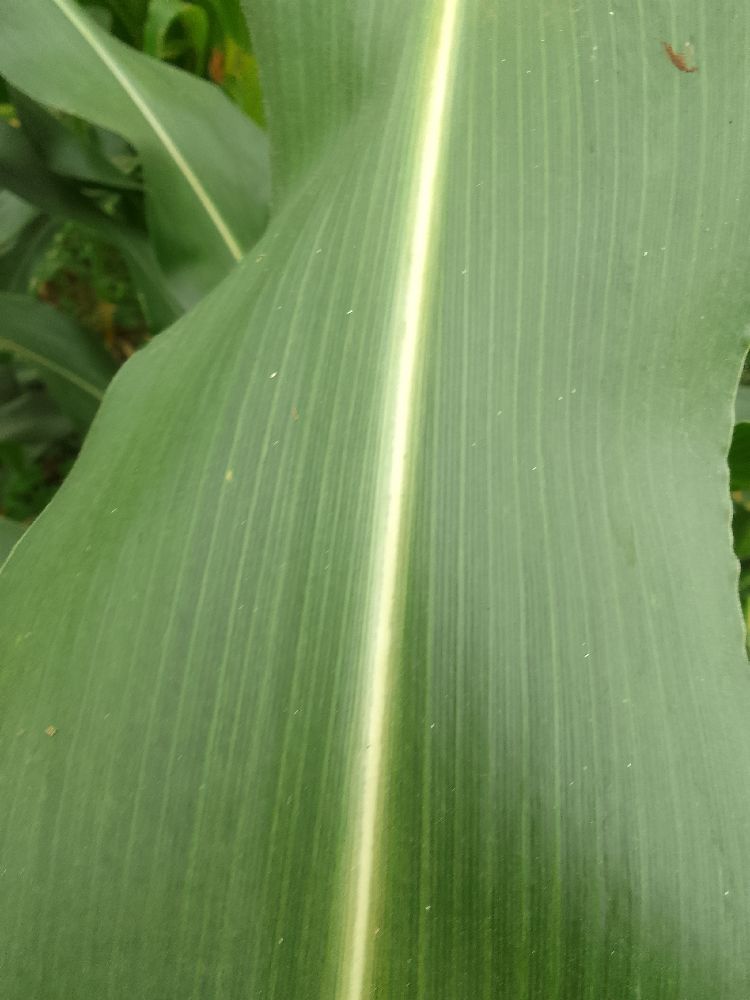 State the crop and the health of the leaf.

maize, healthy
